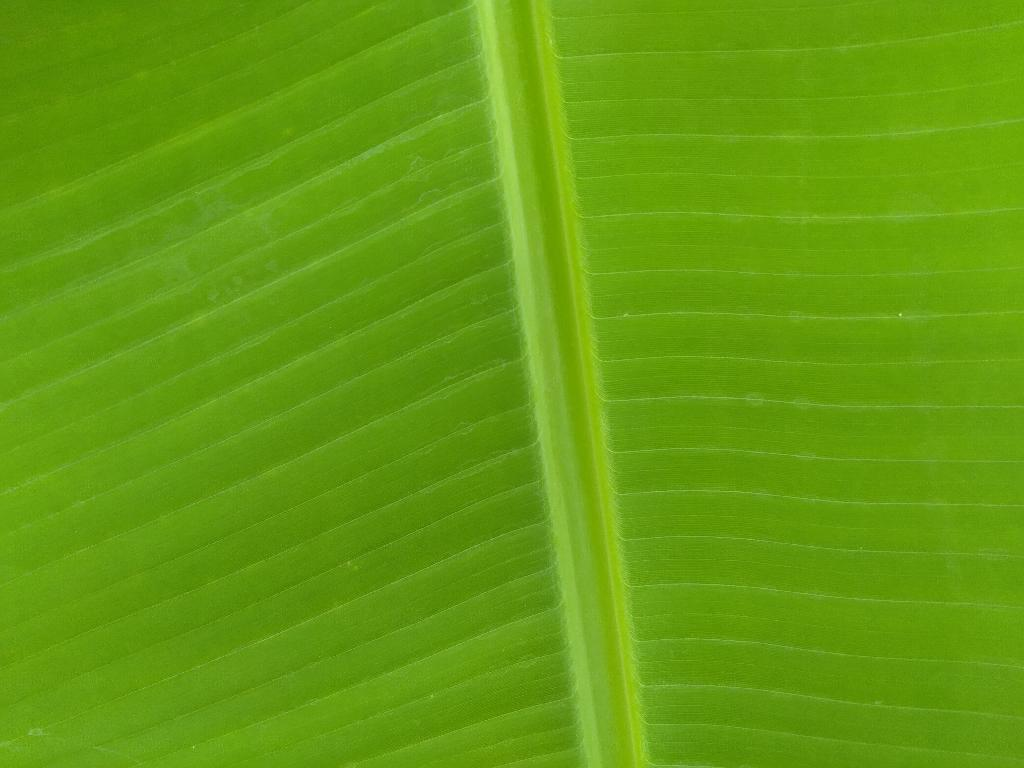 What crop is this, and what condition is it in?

banana, healthy
